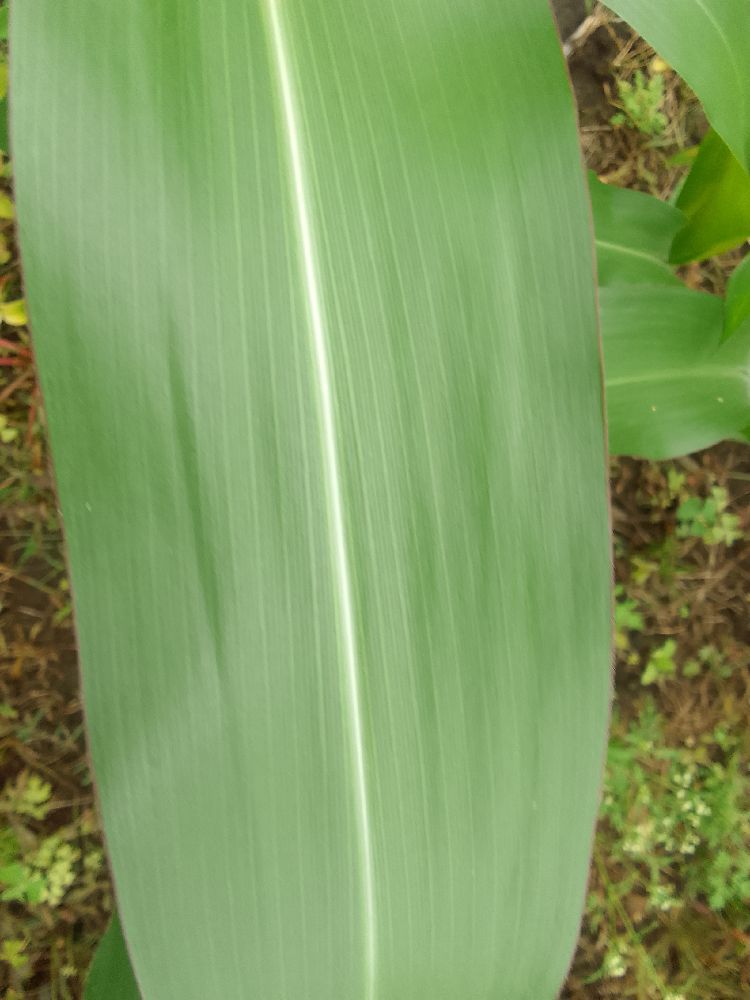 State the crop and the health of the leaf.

maize, healthy
